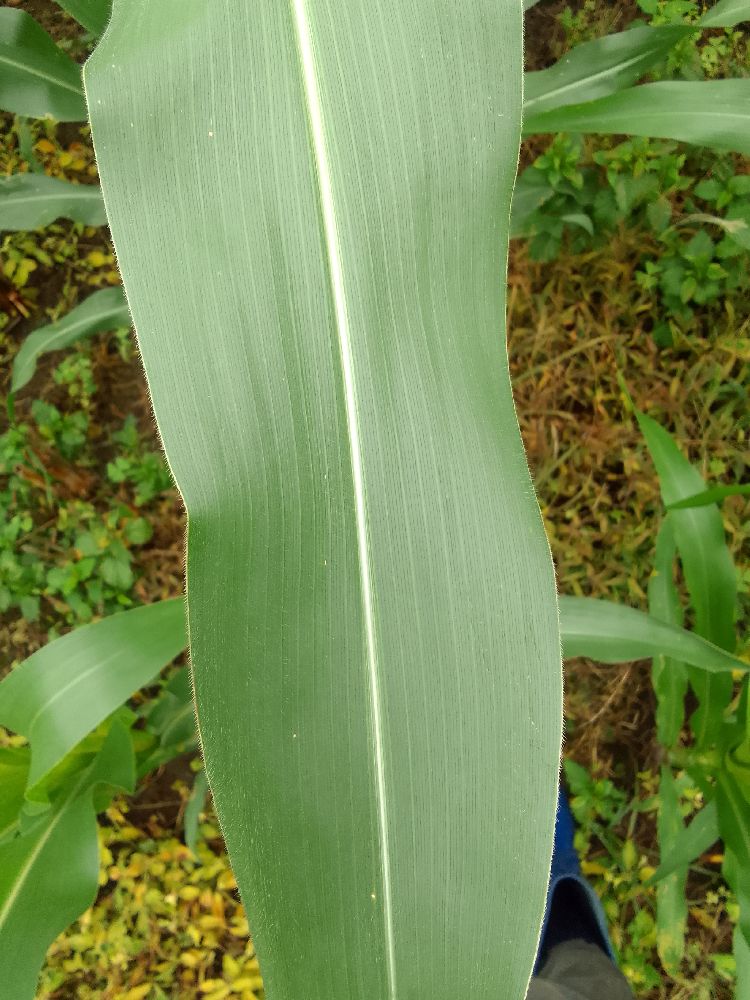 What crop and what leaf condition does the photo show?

maize, healthy
